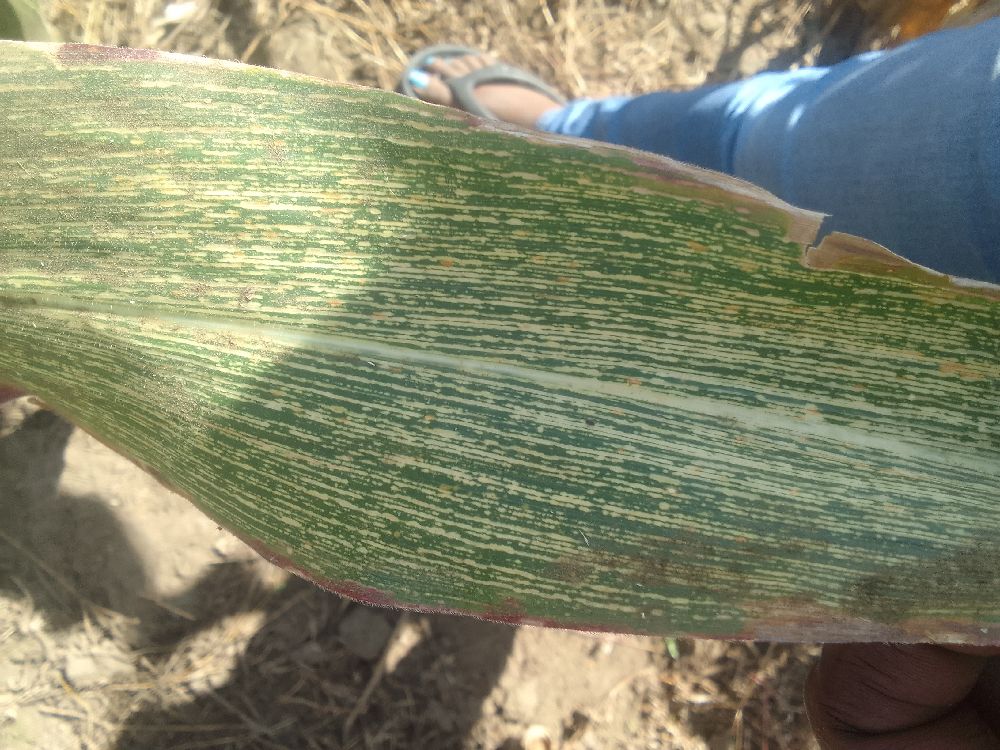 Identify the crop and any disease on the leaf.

maize, maize streak virus
